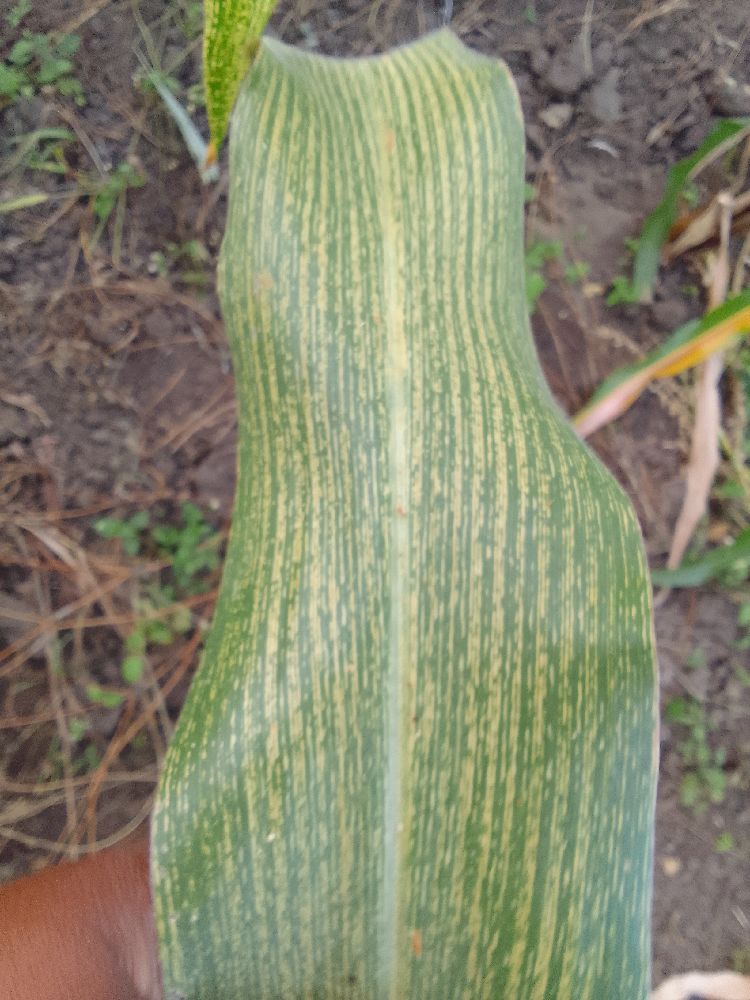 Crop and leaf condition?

maize, maize streak virus
